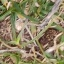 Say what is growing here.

grass
